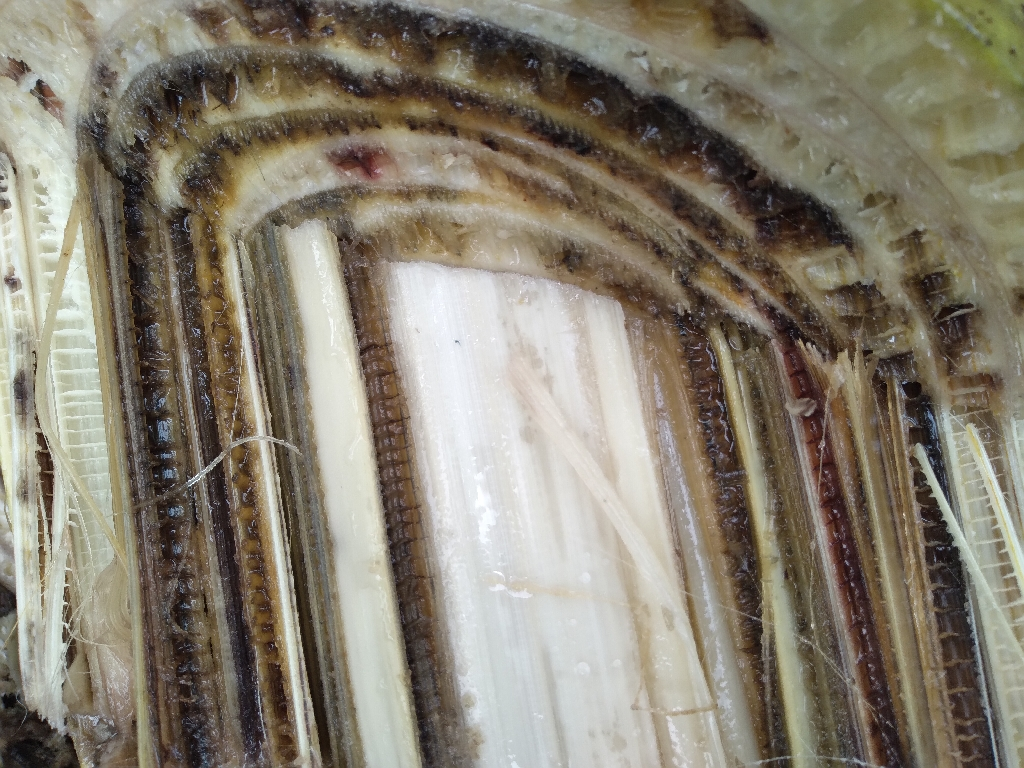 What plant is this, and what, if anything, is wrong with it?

banana, fusarium wilt race 1
